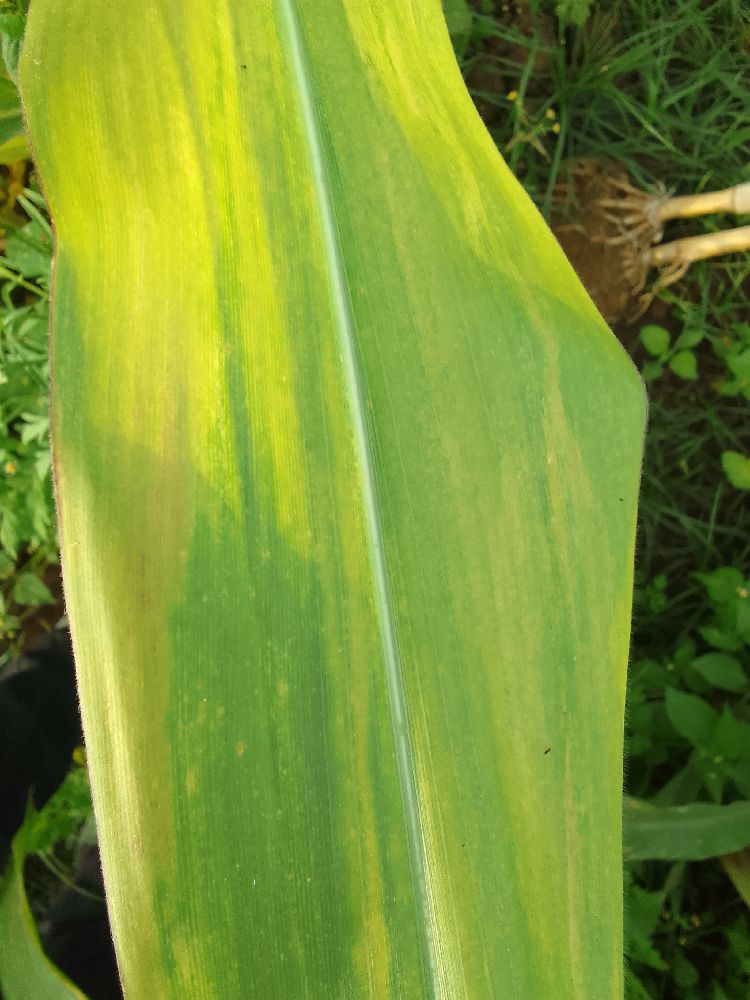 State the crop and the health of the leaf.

maize, maize lethal necrosis
